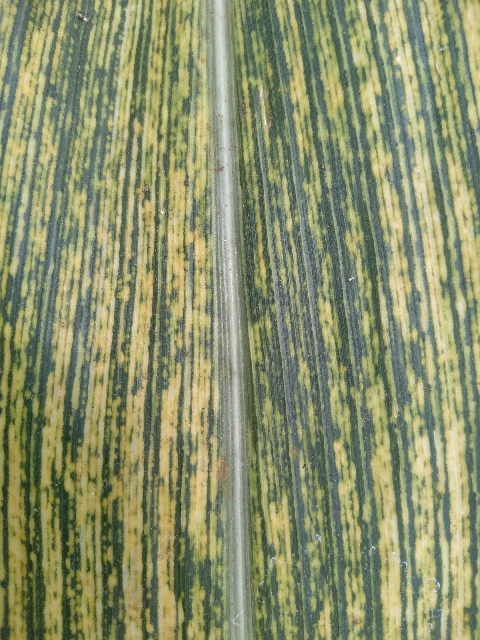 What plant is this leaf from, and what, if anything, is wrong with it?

maize, maize streak virus
